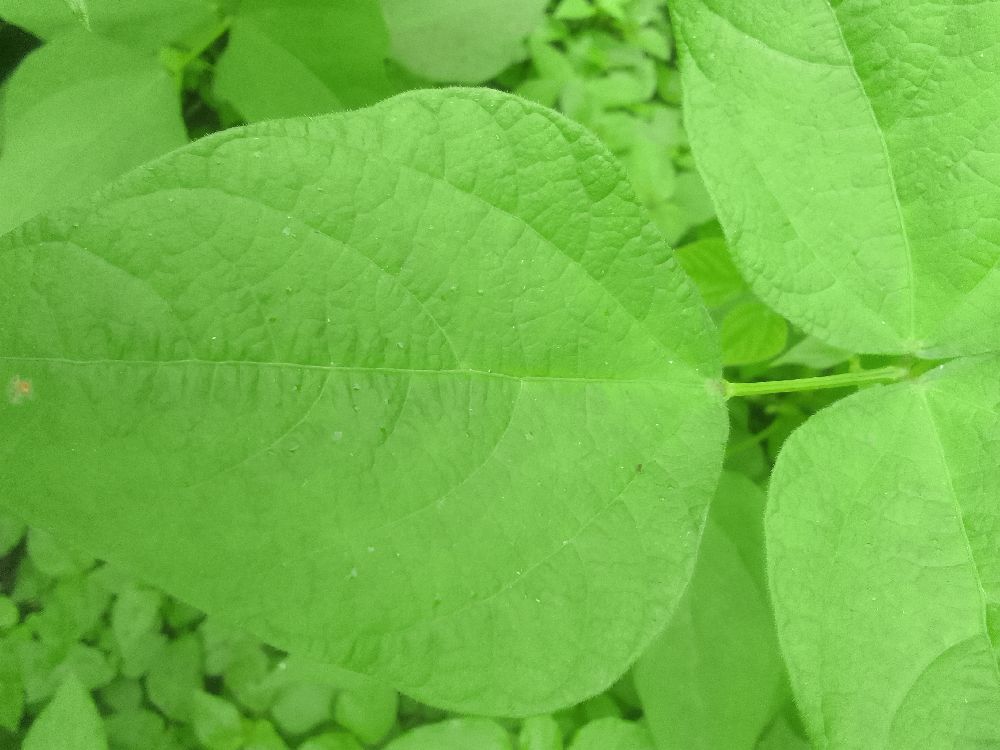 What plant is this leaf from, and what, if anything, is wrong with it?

common bean, healthy
